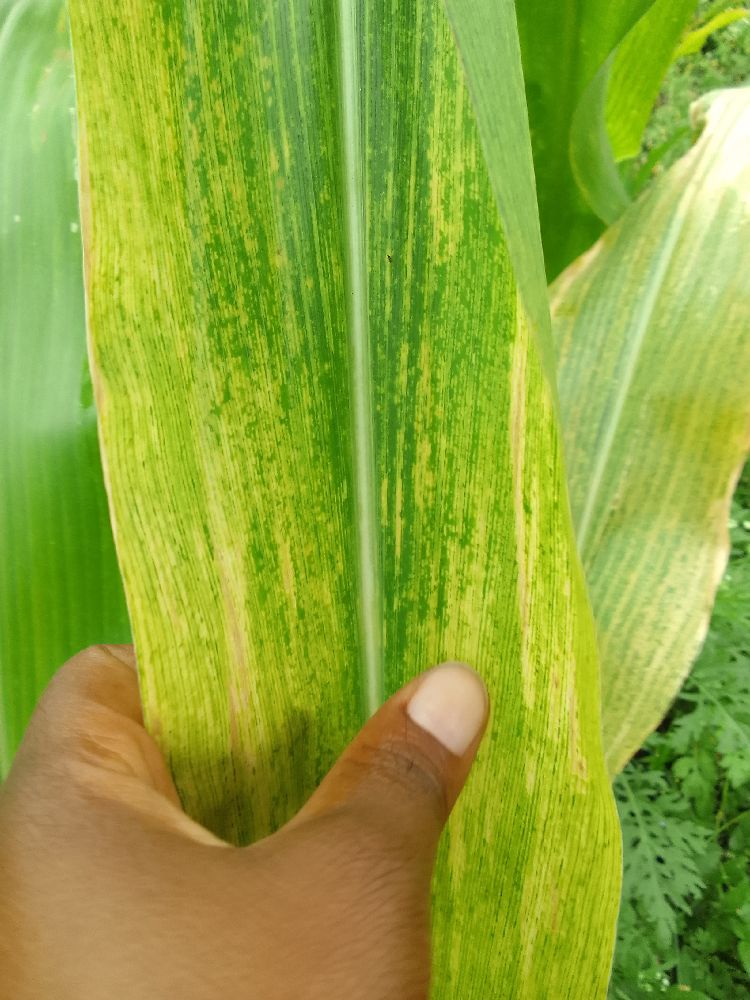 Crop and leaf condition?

maize, maize lethal necrosis
